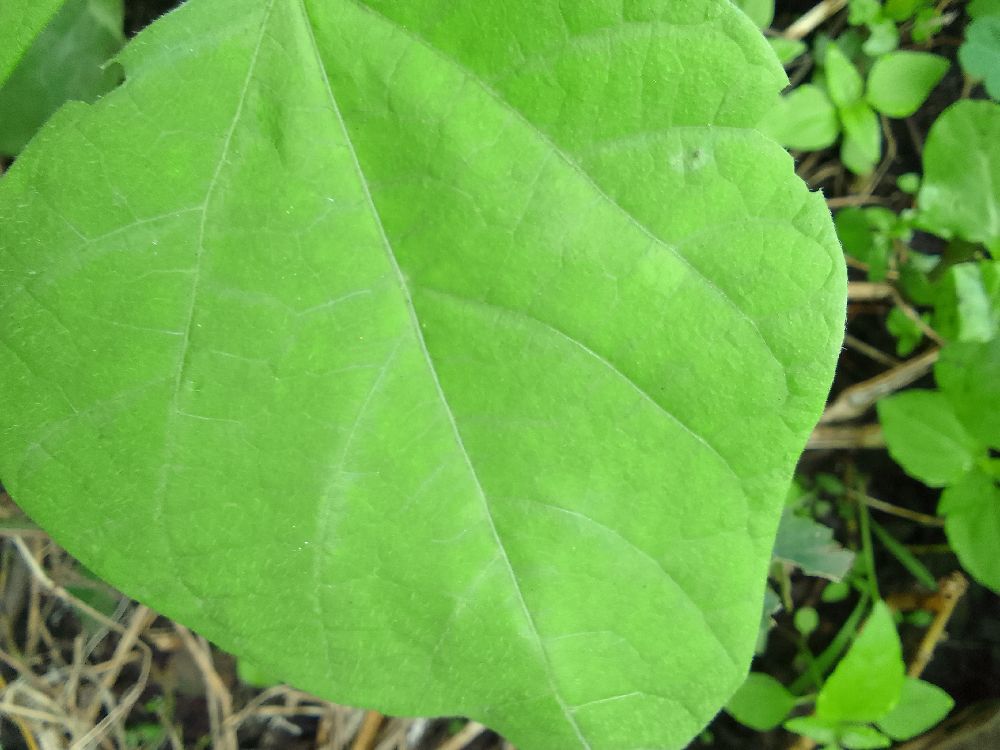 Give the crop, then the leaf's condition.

common bean, healthy
